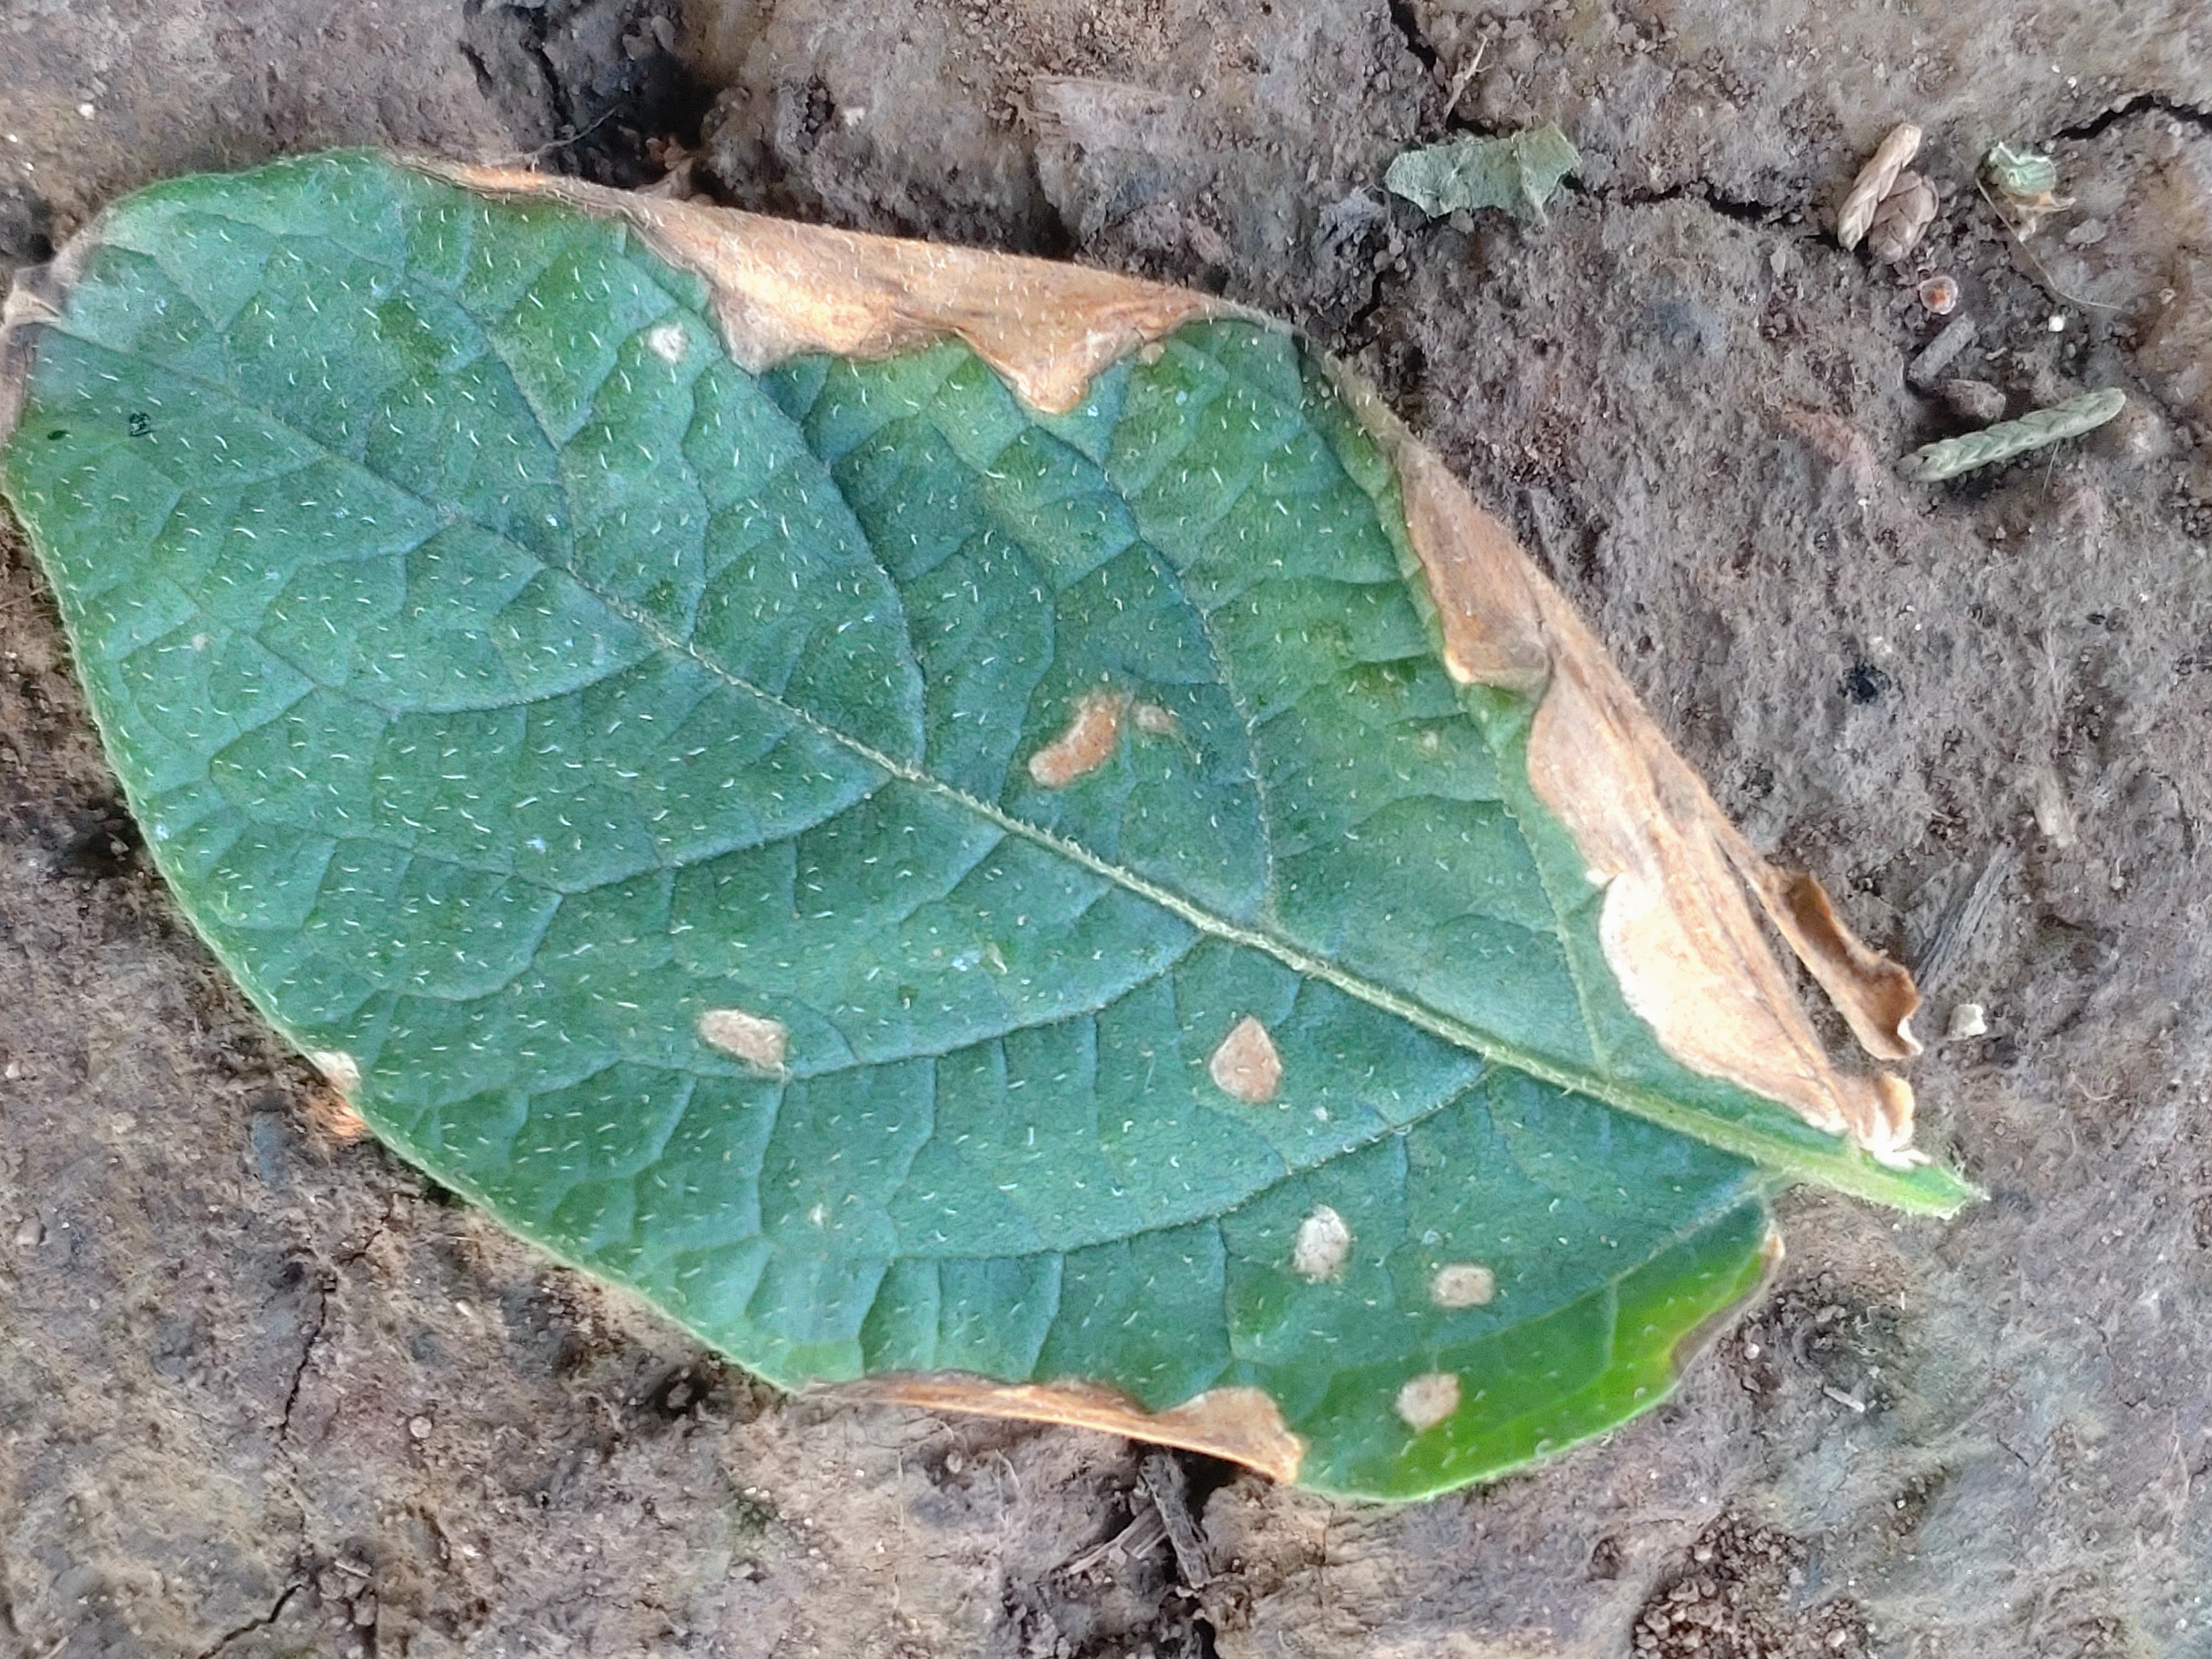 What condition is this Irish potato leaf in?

early blight
